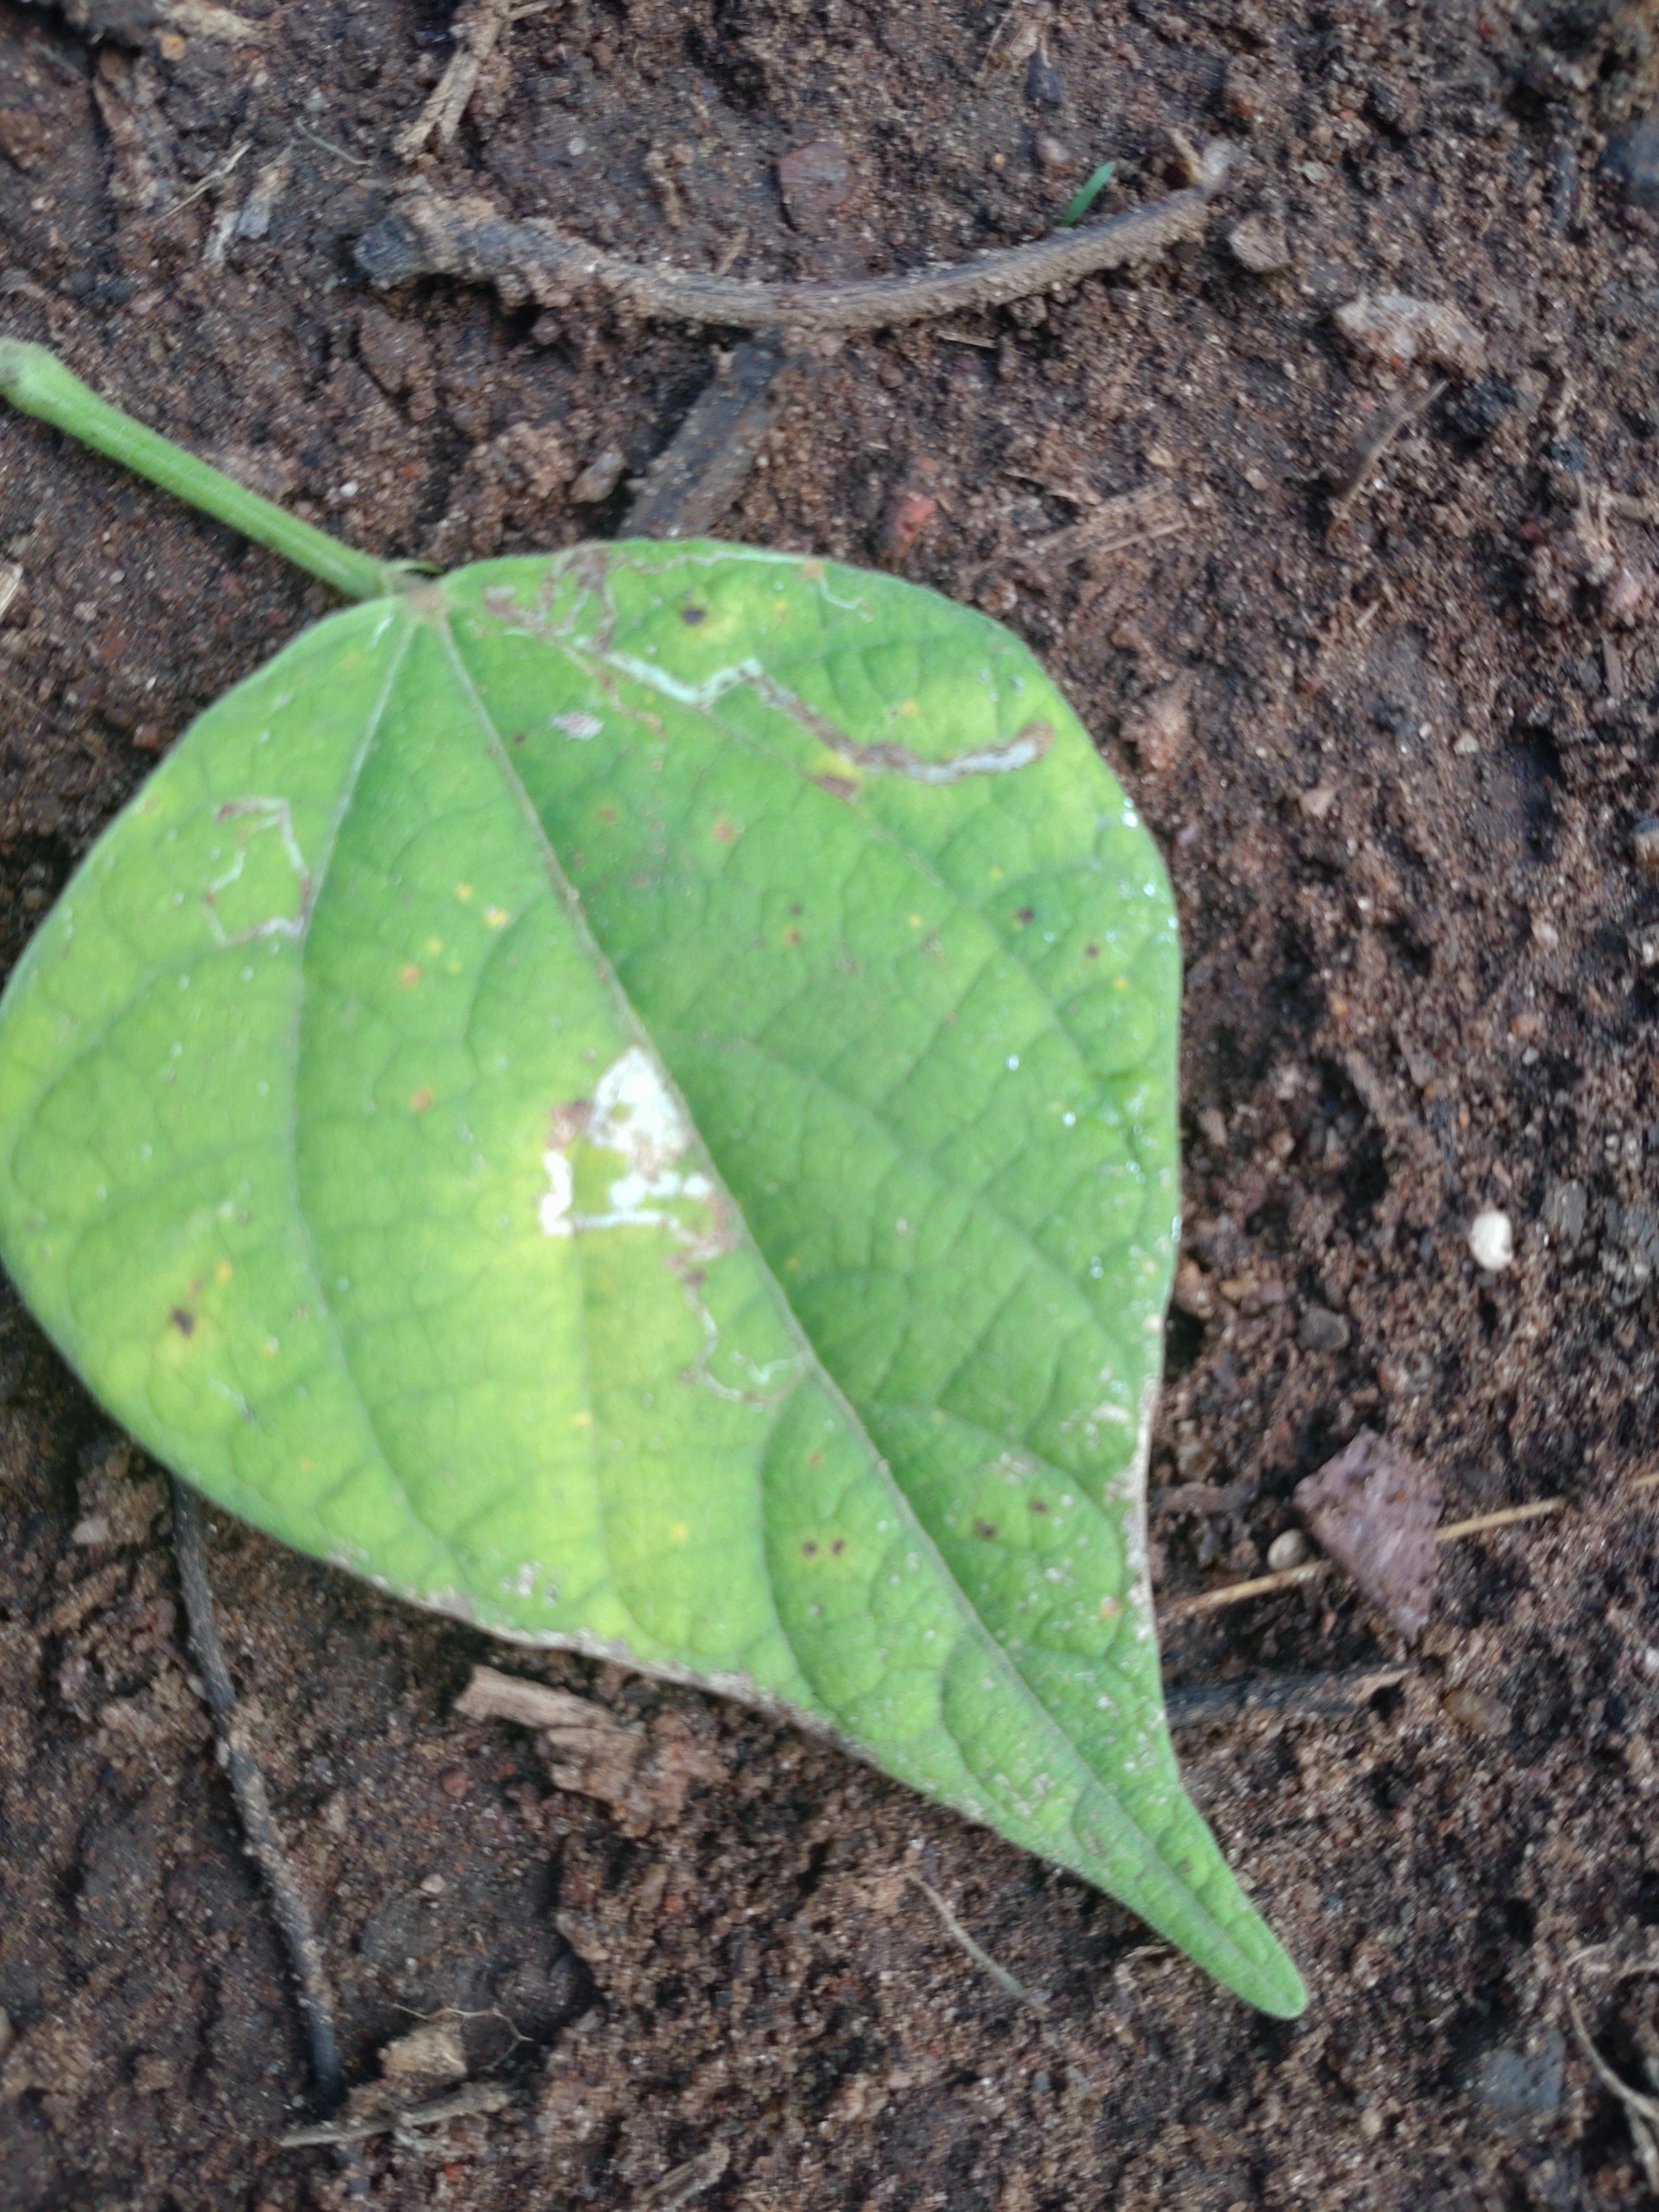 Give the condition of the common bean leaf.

rust
